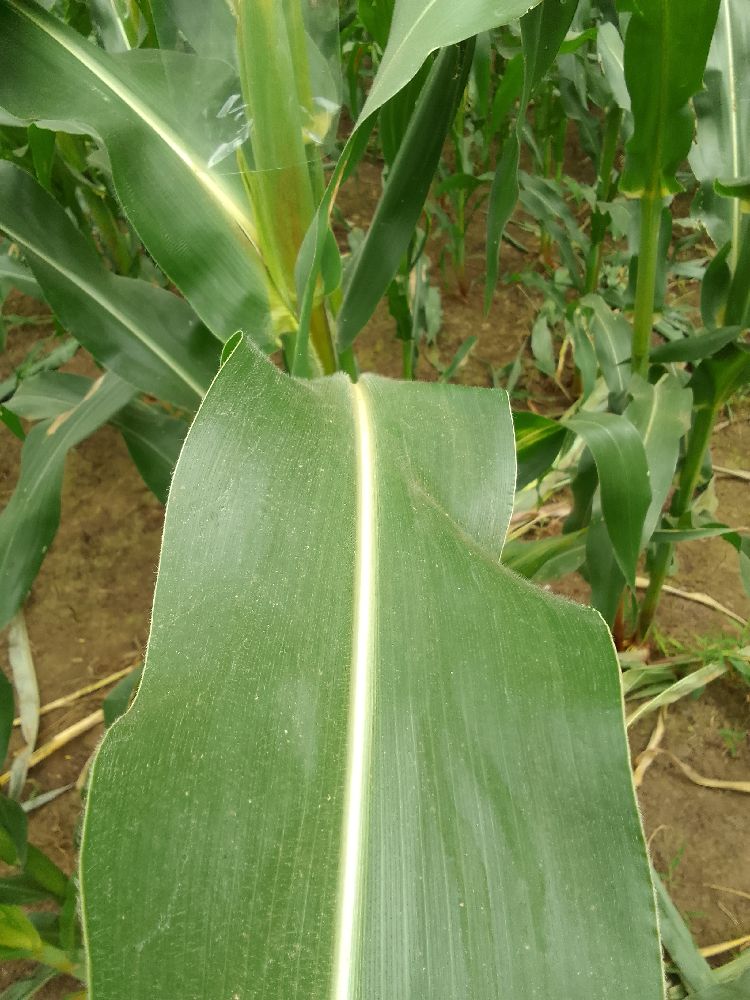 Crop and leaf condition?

maize, healthy
